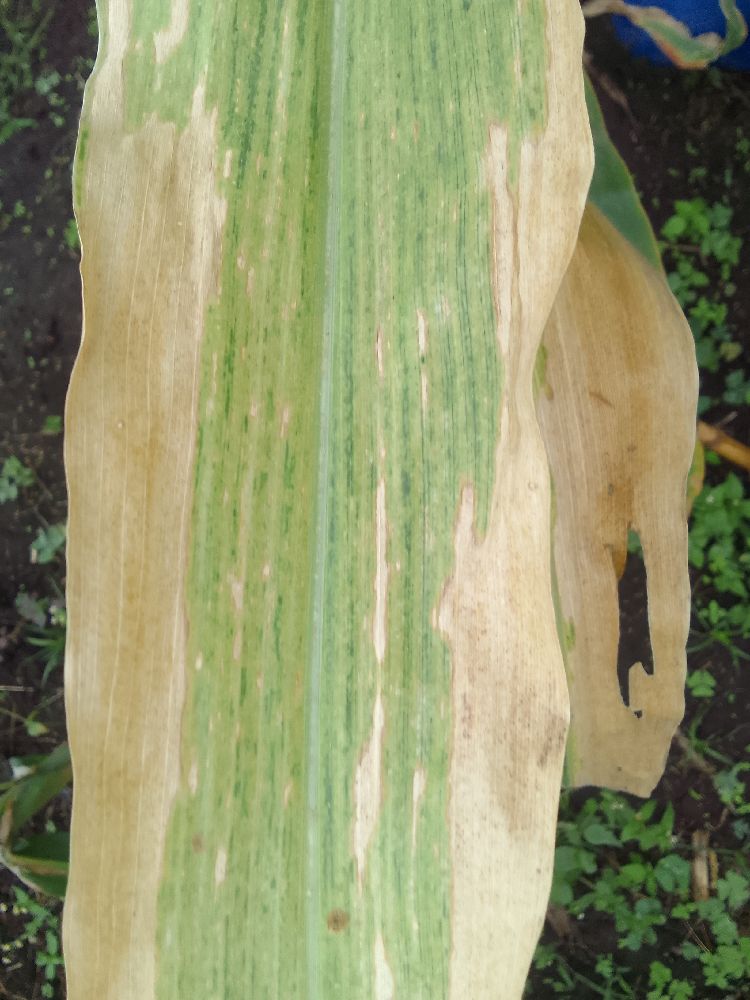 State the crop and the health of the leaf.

maize, maize lethal necrosis
